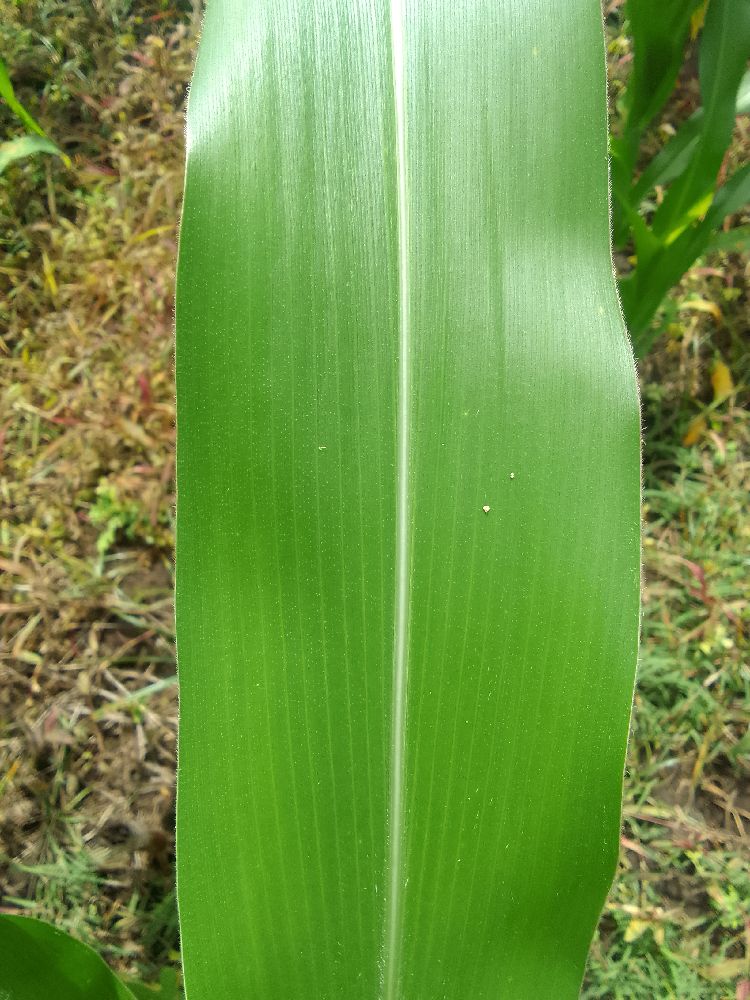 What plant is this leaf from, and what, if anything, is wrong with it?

maize, healthy
